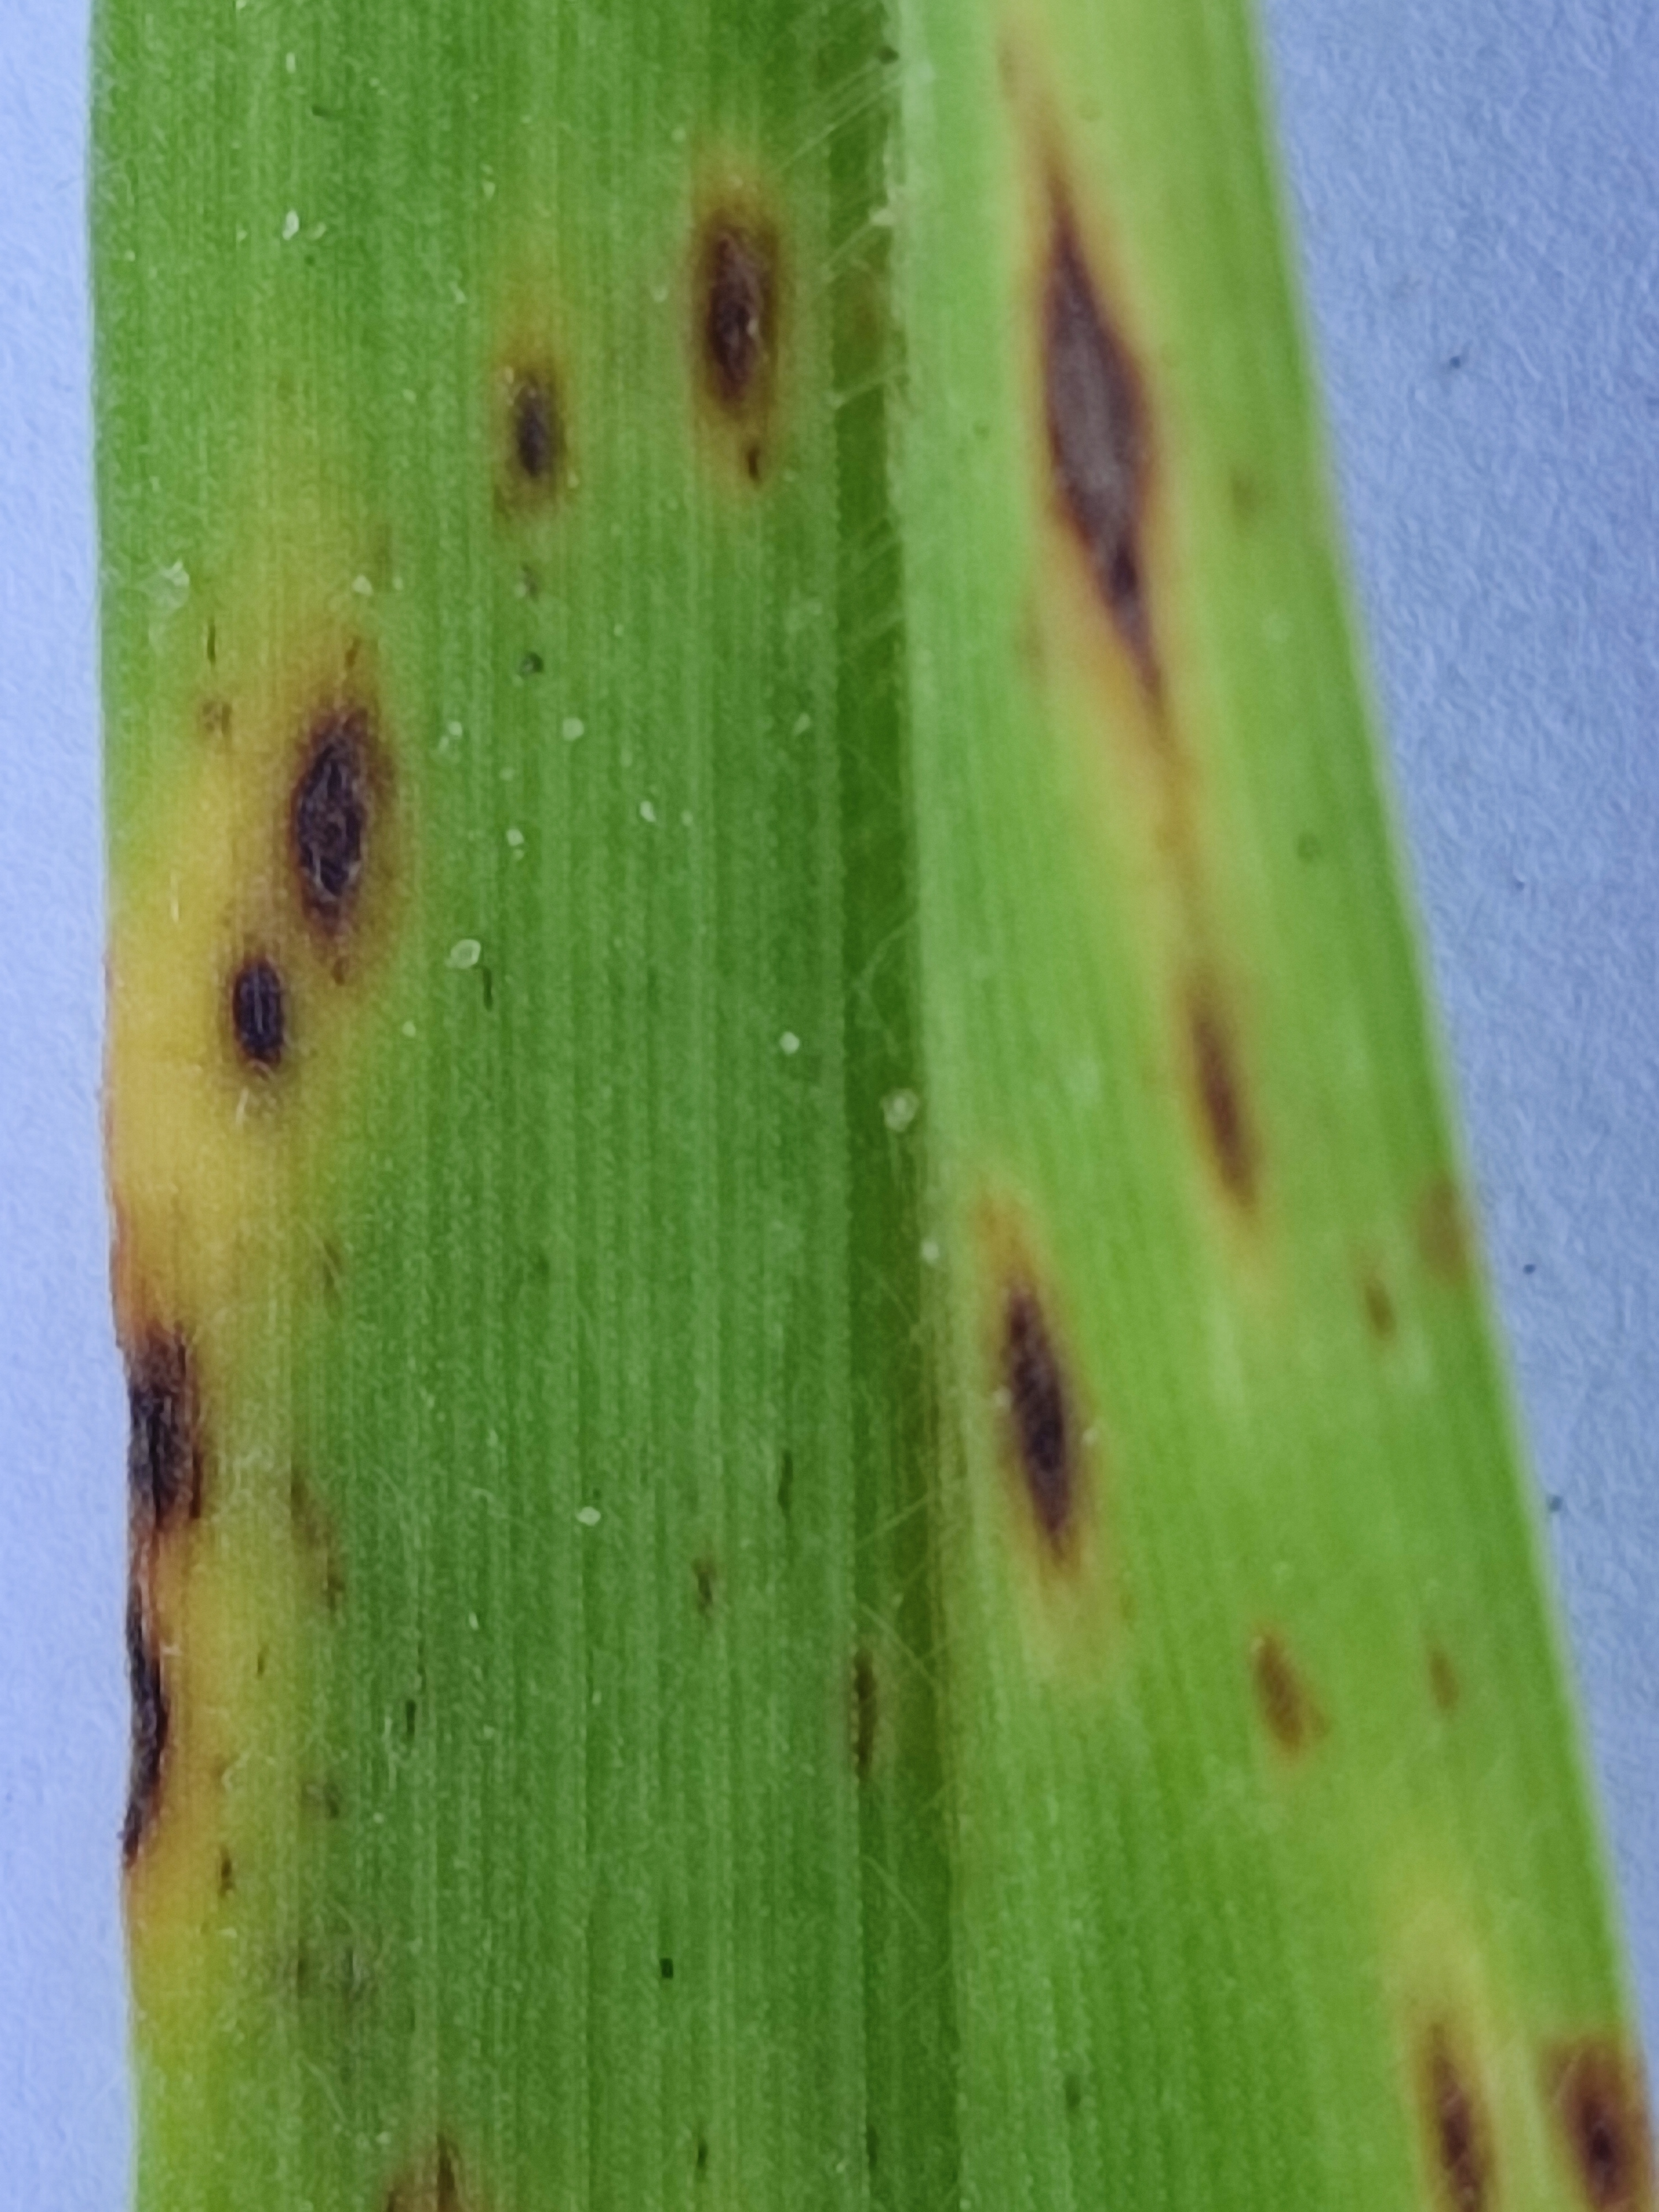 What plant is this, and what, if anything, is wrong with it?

pearl millet, pyricularia sp.
